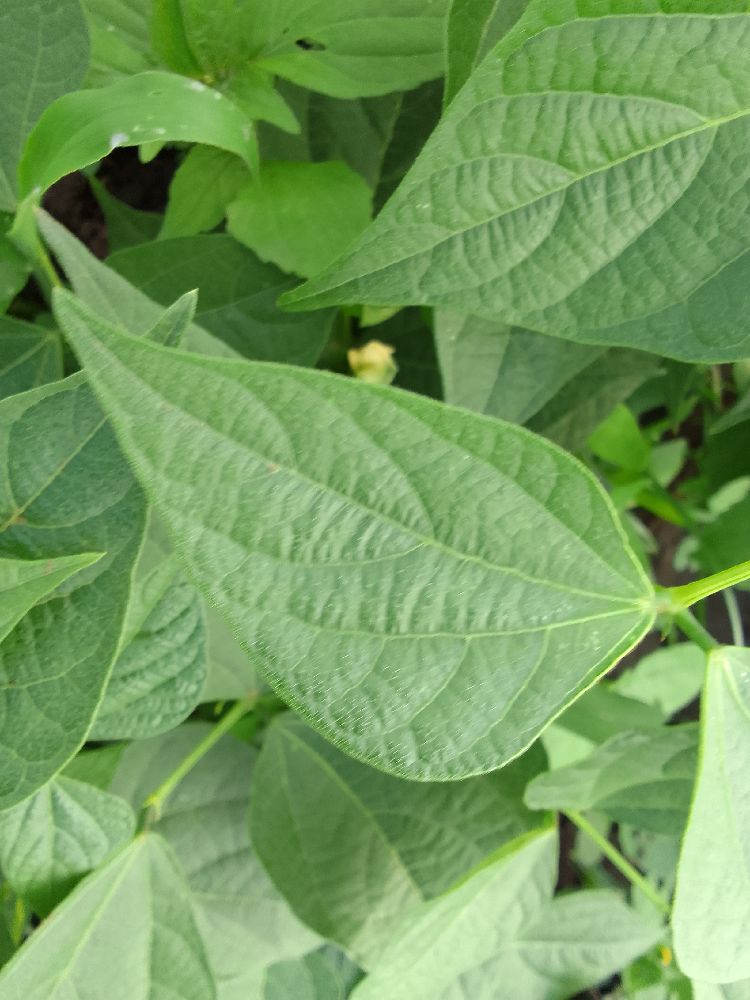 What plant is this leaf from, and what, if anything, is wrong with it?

common bean, healthy
